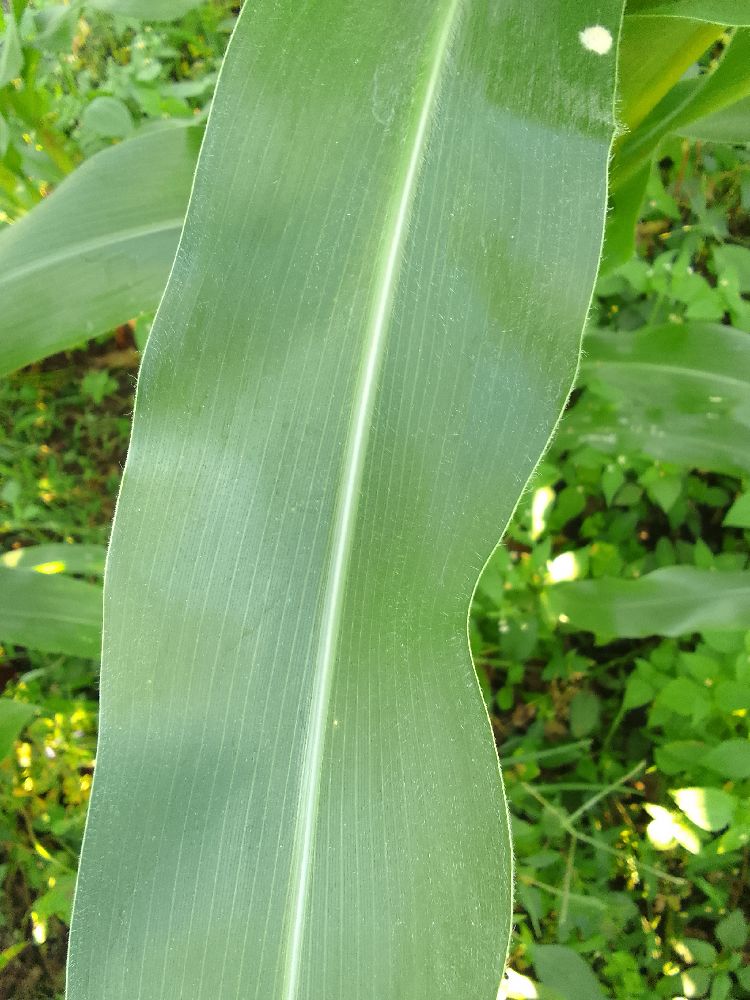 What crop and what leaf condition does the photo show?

maize, healthy
